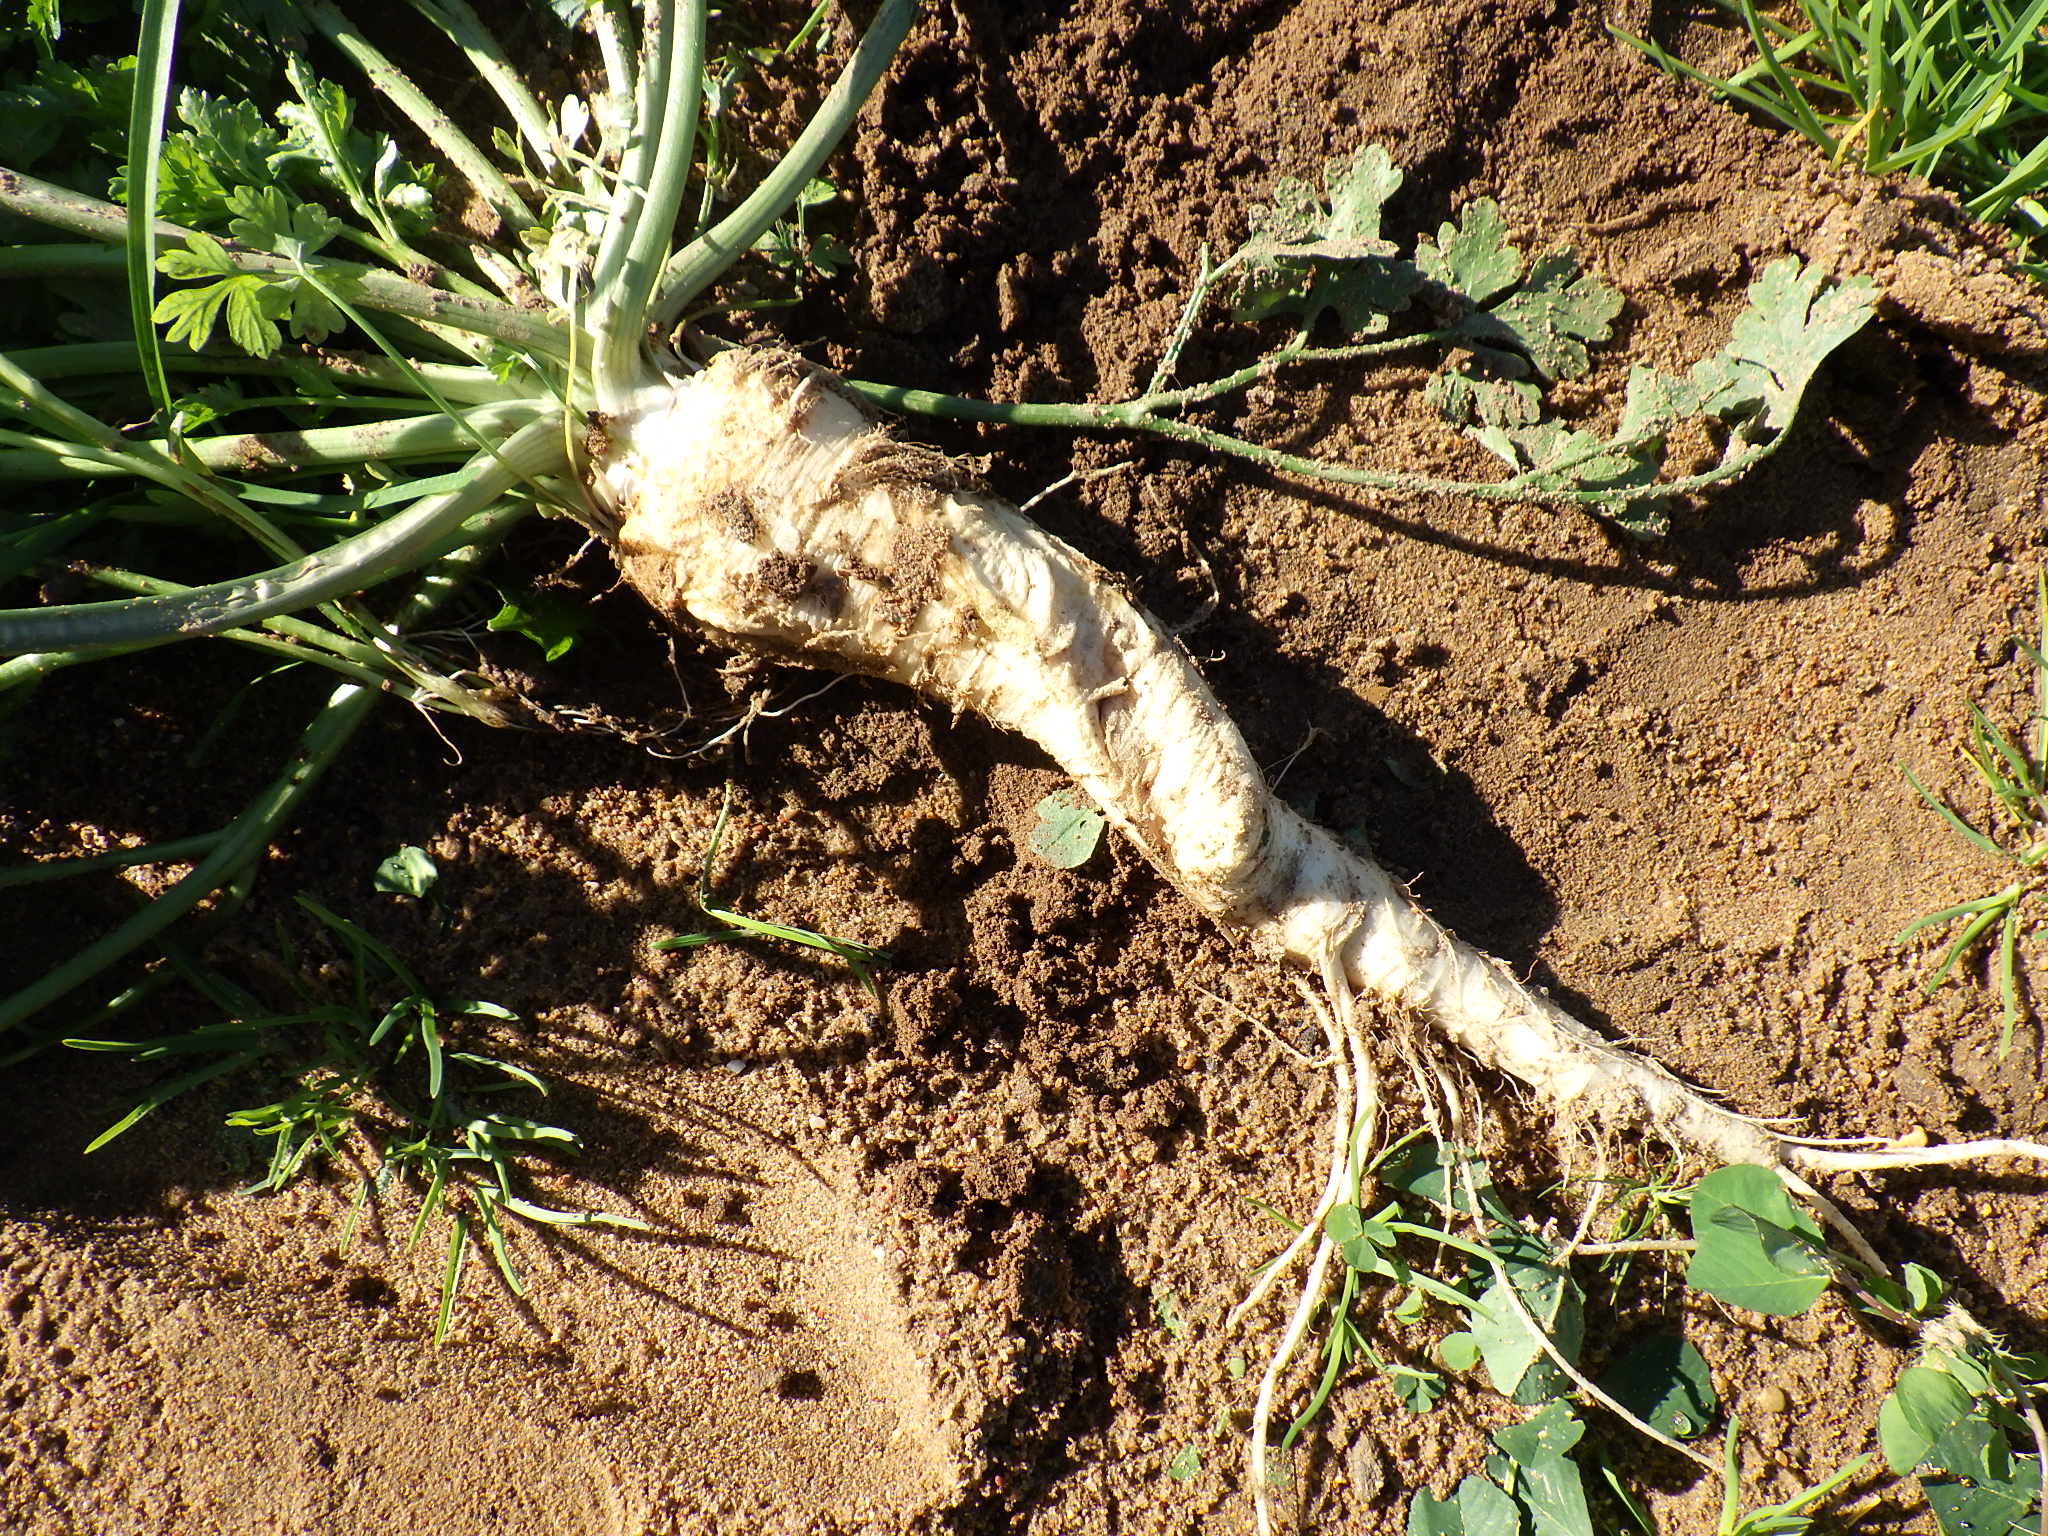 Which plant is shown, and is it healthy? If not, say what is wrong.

parsley, pythium
